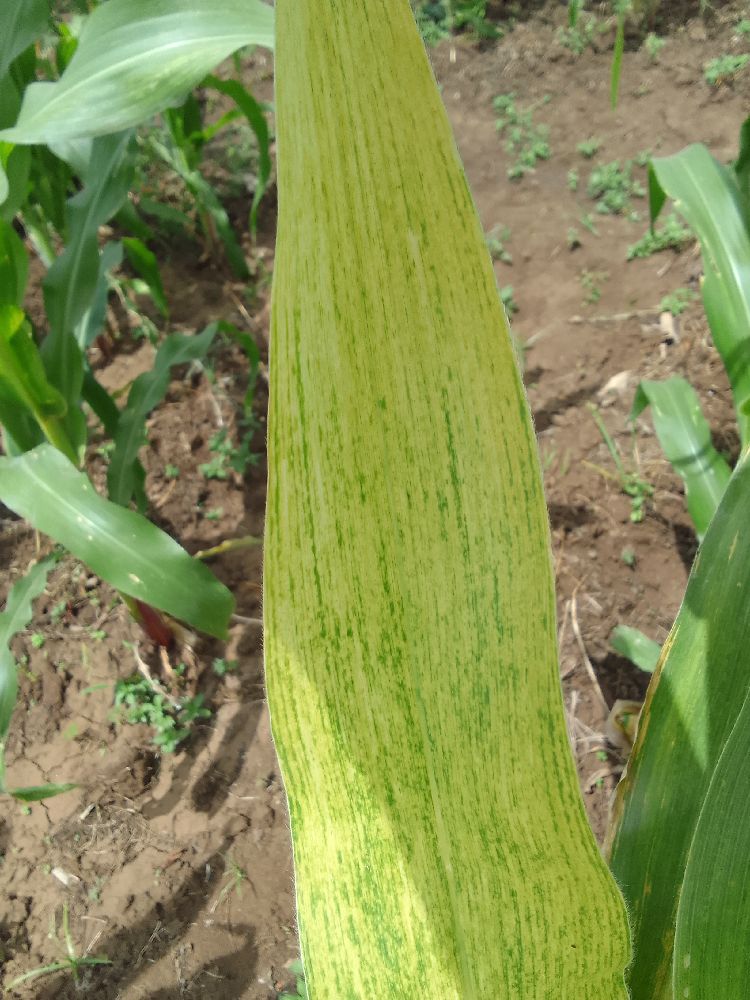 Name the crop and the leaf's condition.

maize, maize lethal necrosis
